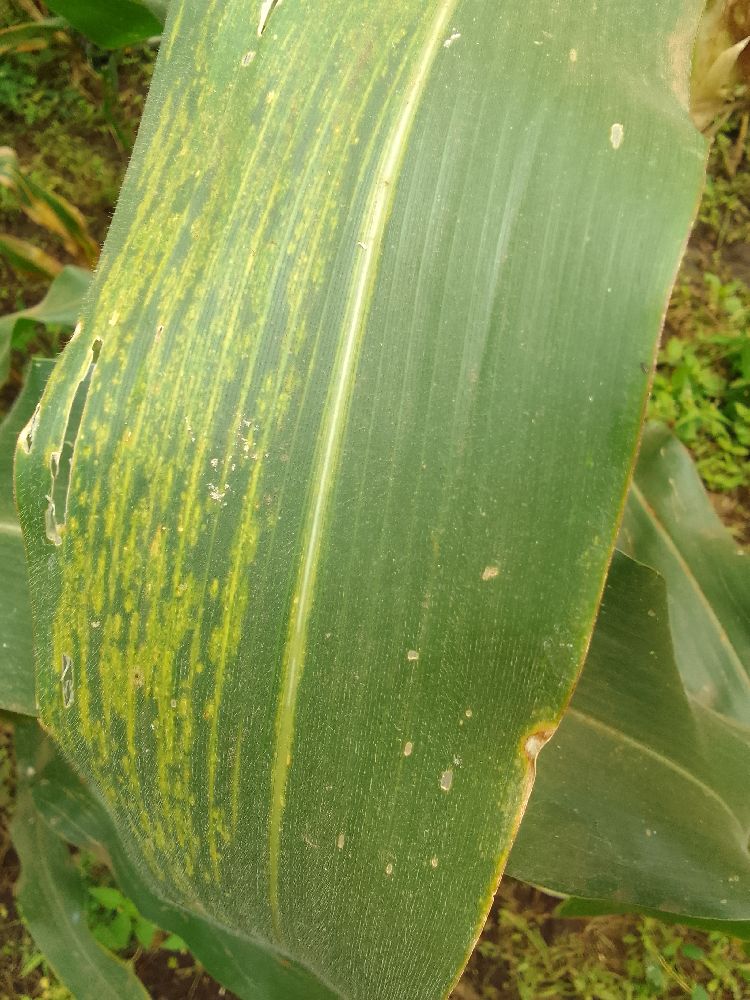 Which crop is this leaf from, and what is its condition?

maize, maize lethal necrosis
